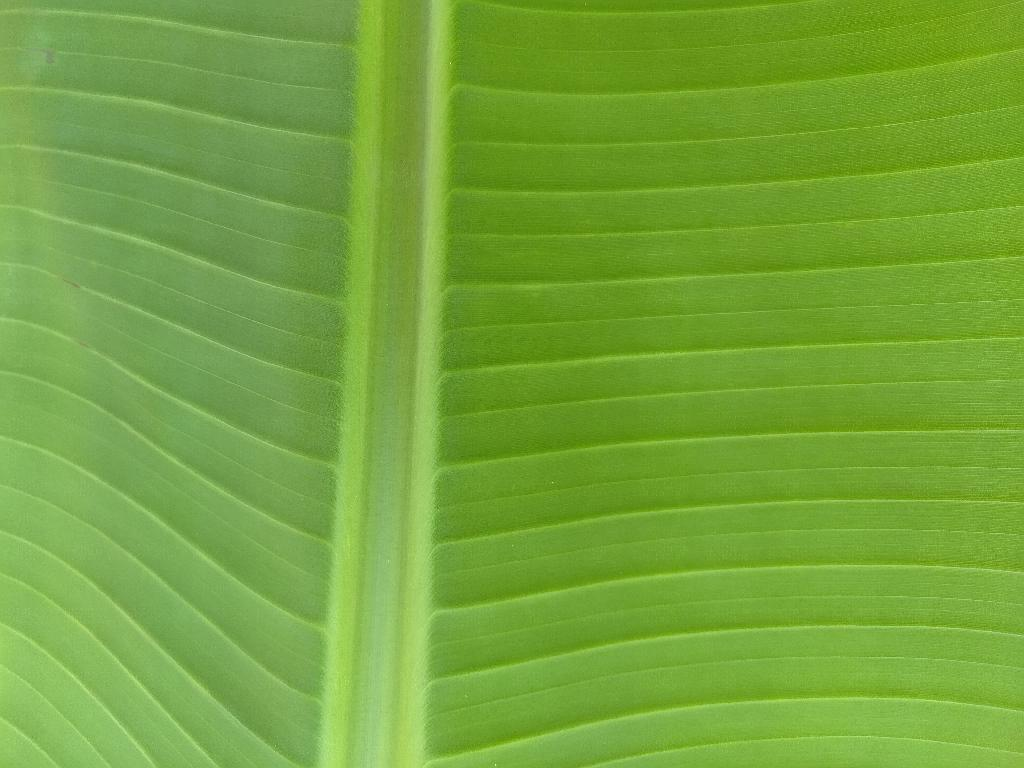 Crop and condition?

banana, healthy
